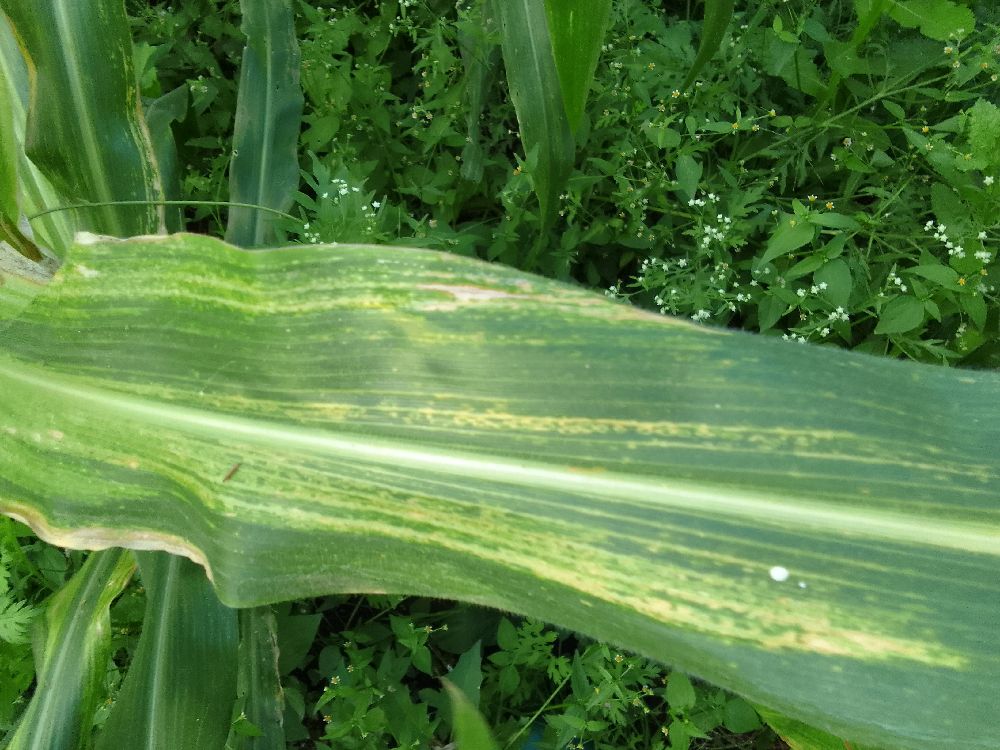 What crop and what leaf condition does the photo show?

maize, maize lethal necrosis
